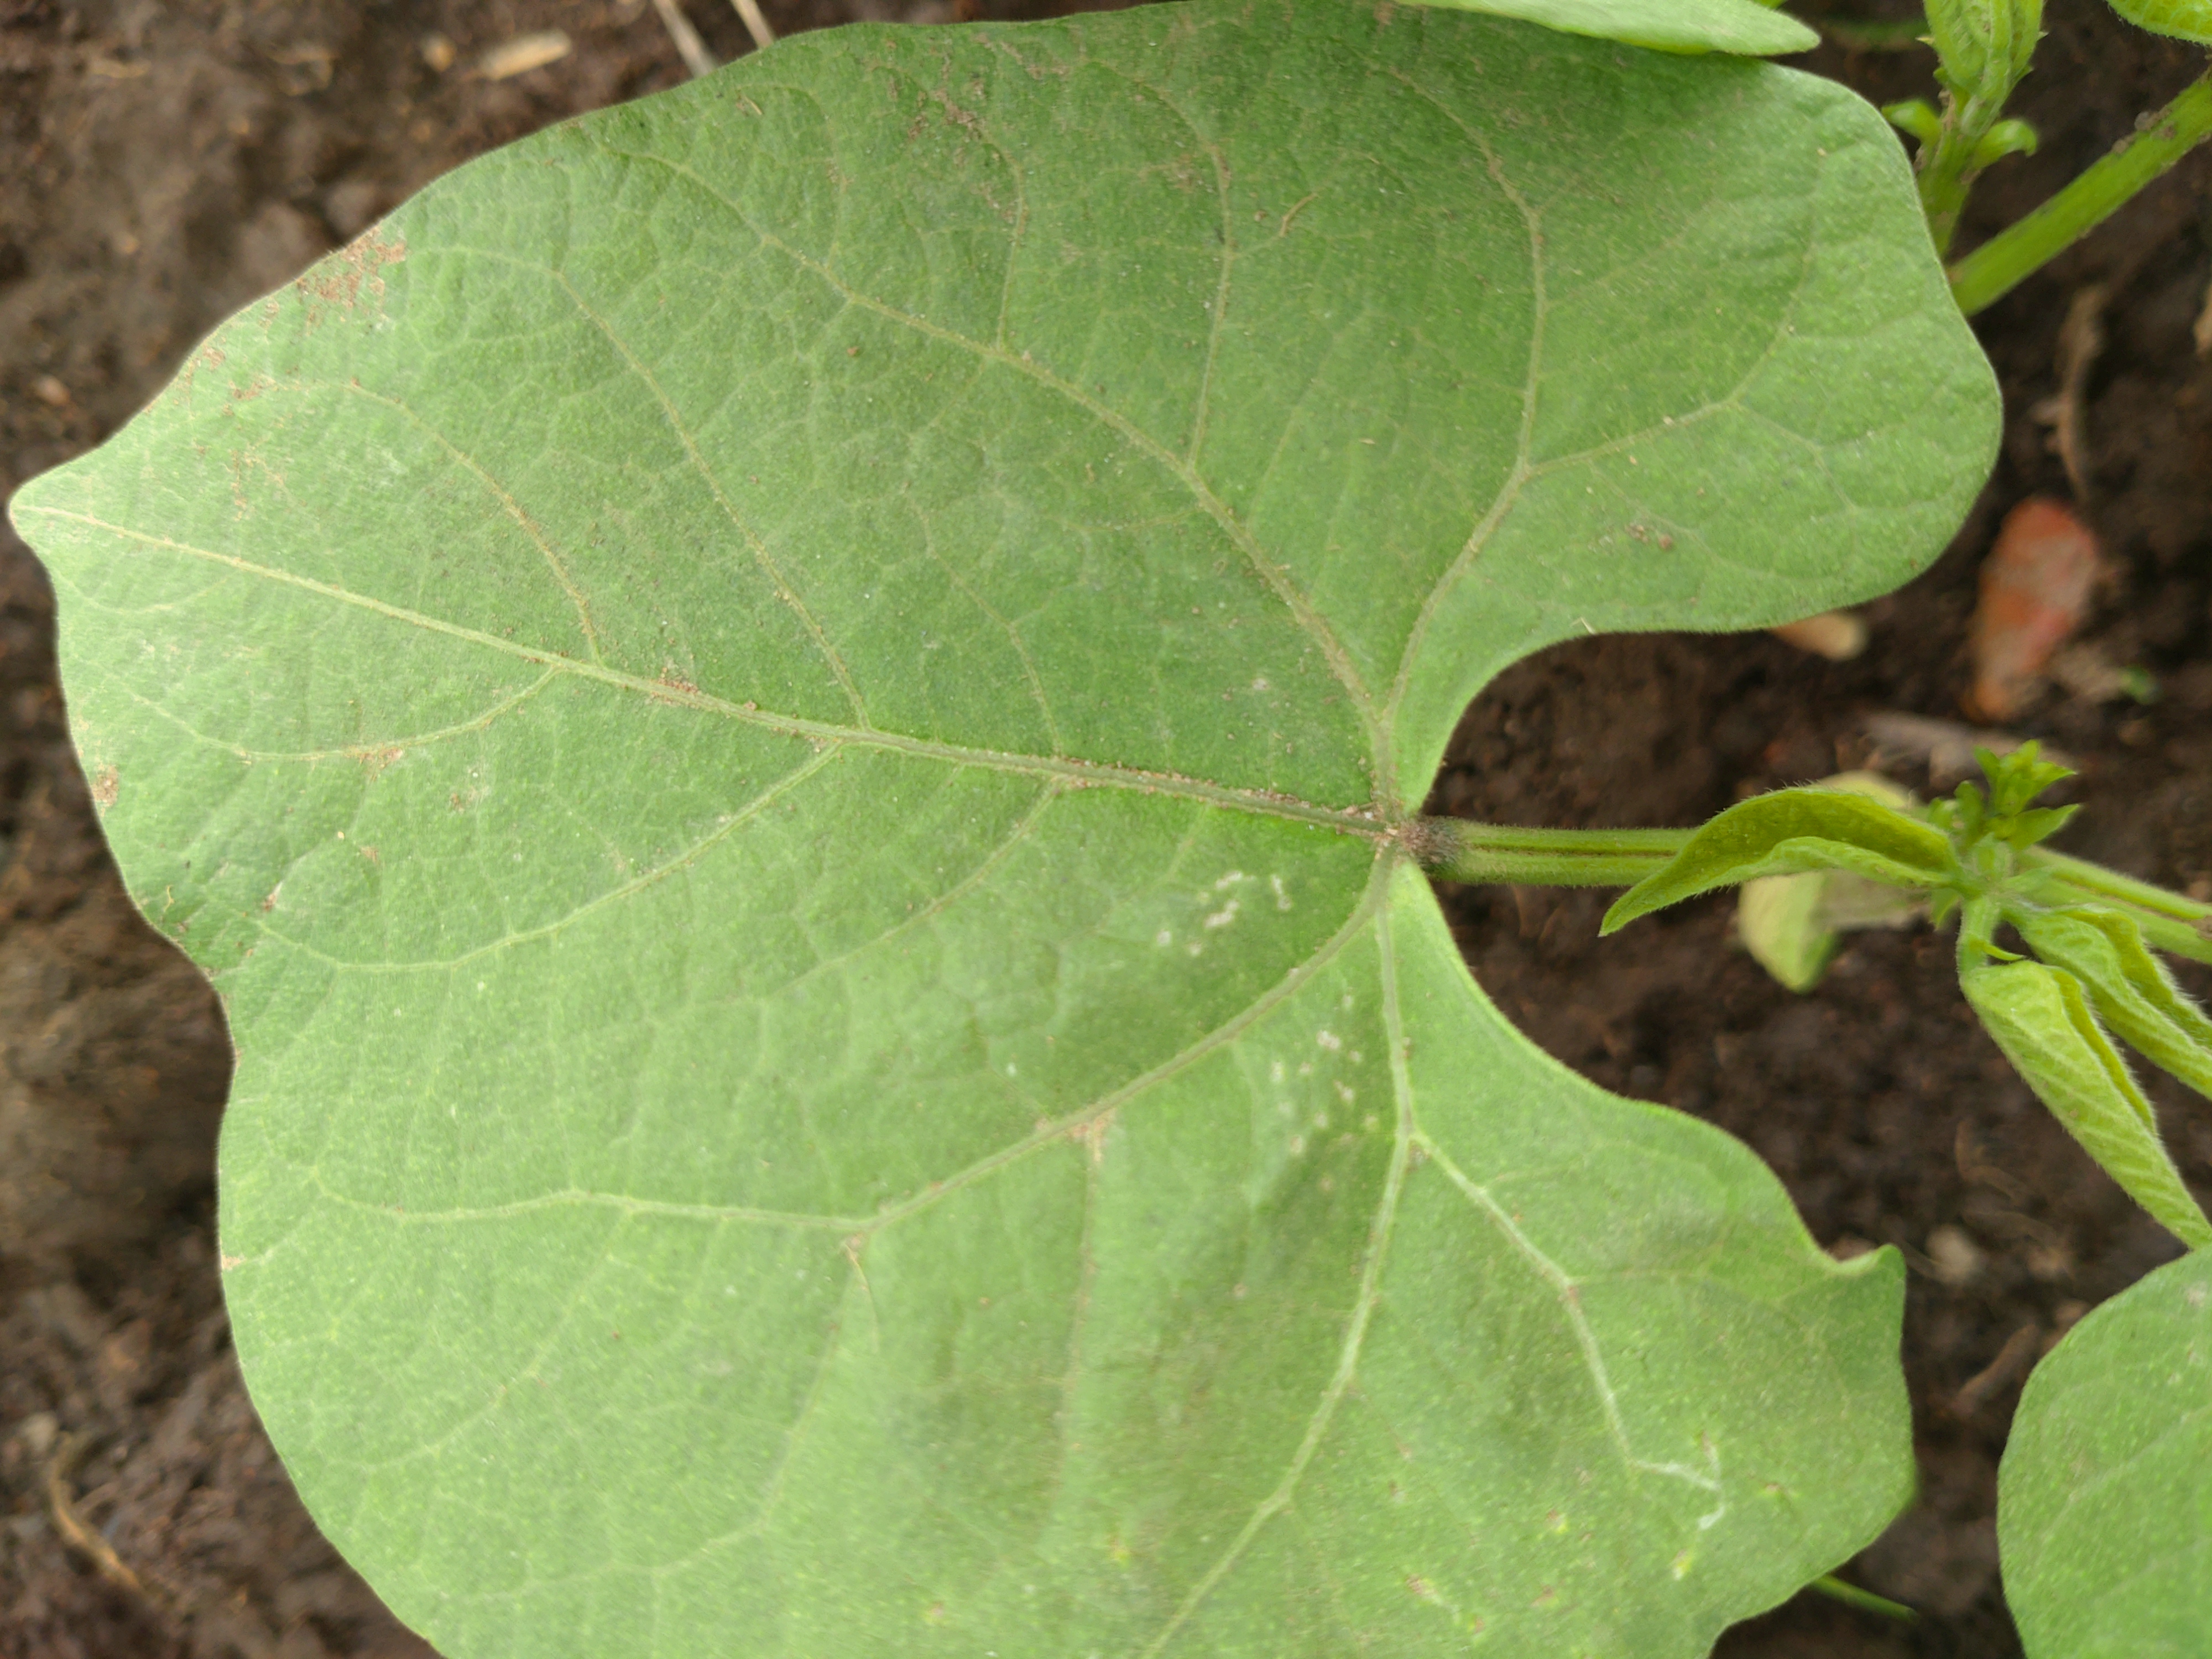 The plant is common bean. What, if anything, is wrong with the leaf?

healthy
